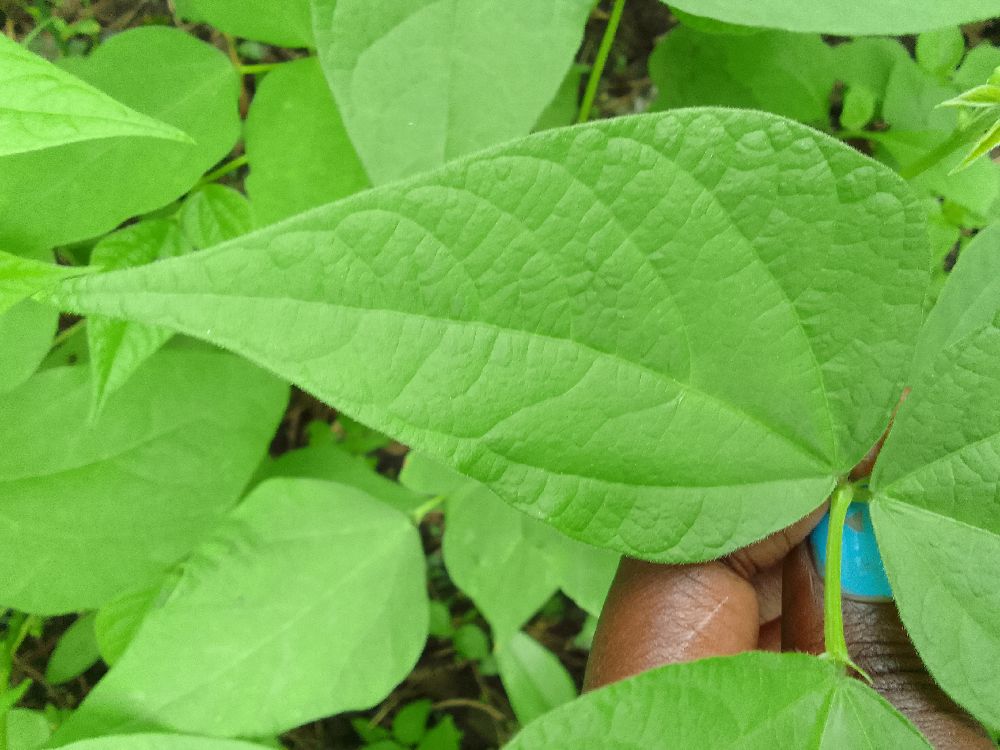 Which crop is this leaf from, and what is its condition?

common bean, healthy
